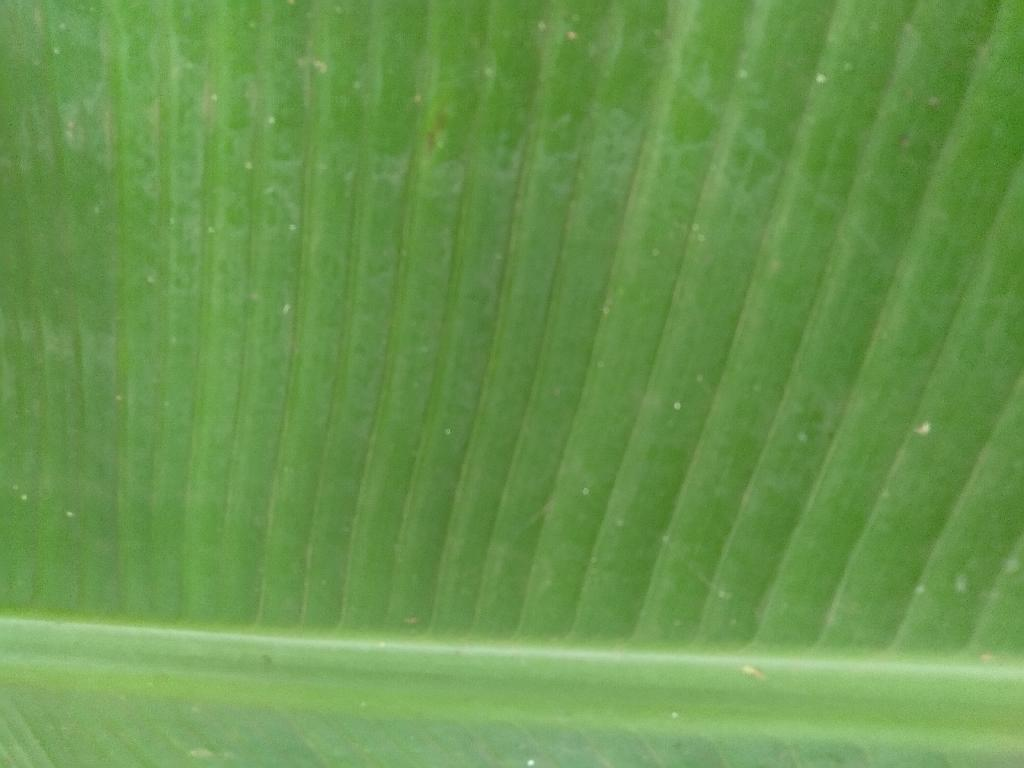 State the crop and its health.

banana, healthy
